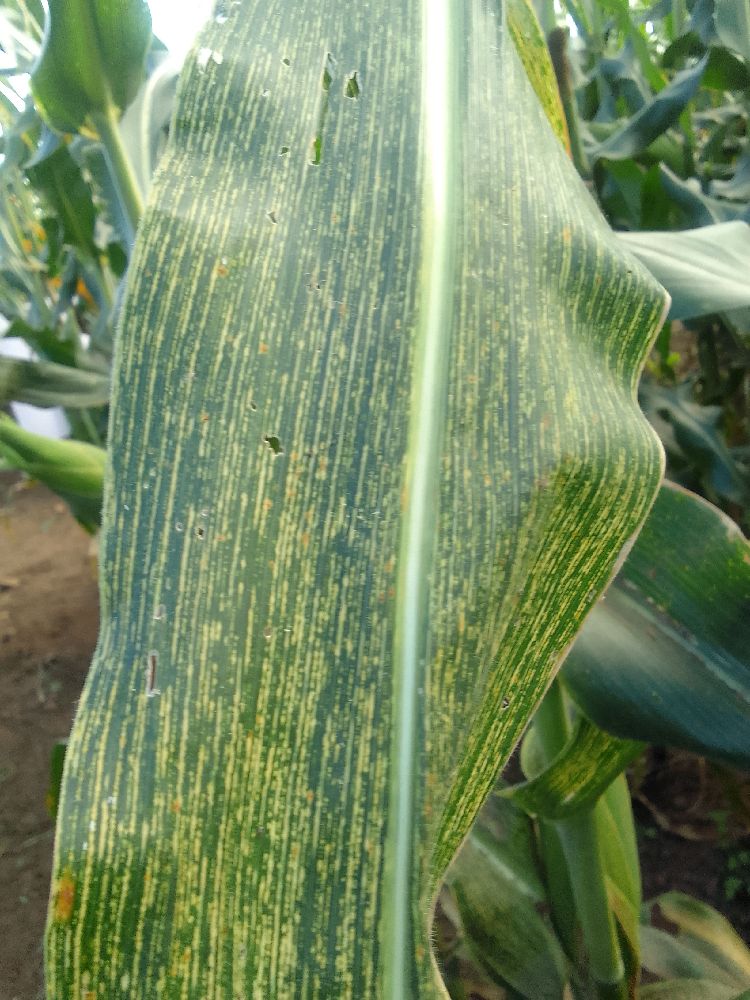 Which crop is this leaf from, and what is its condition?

maize, maize streak virus
